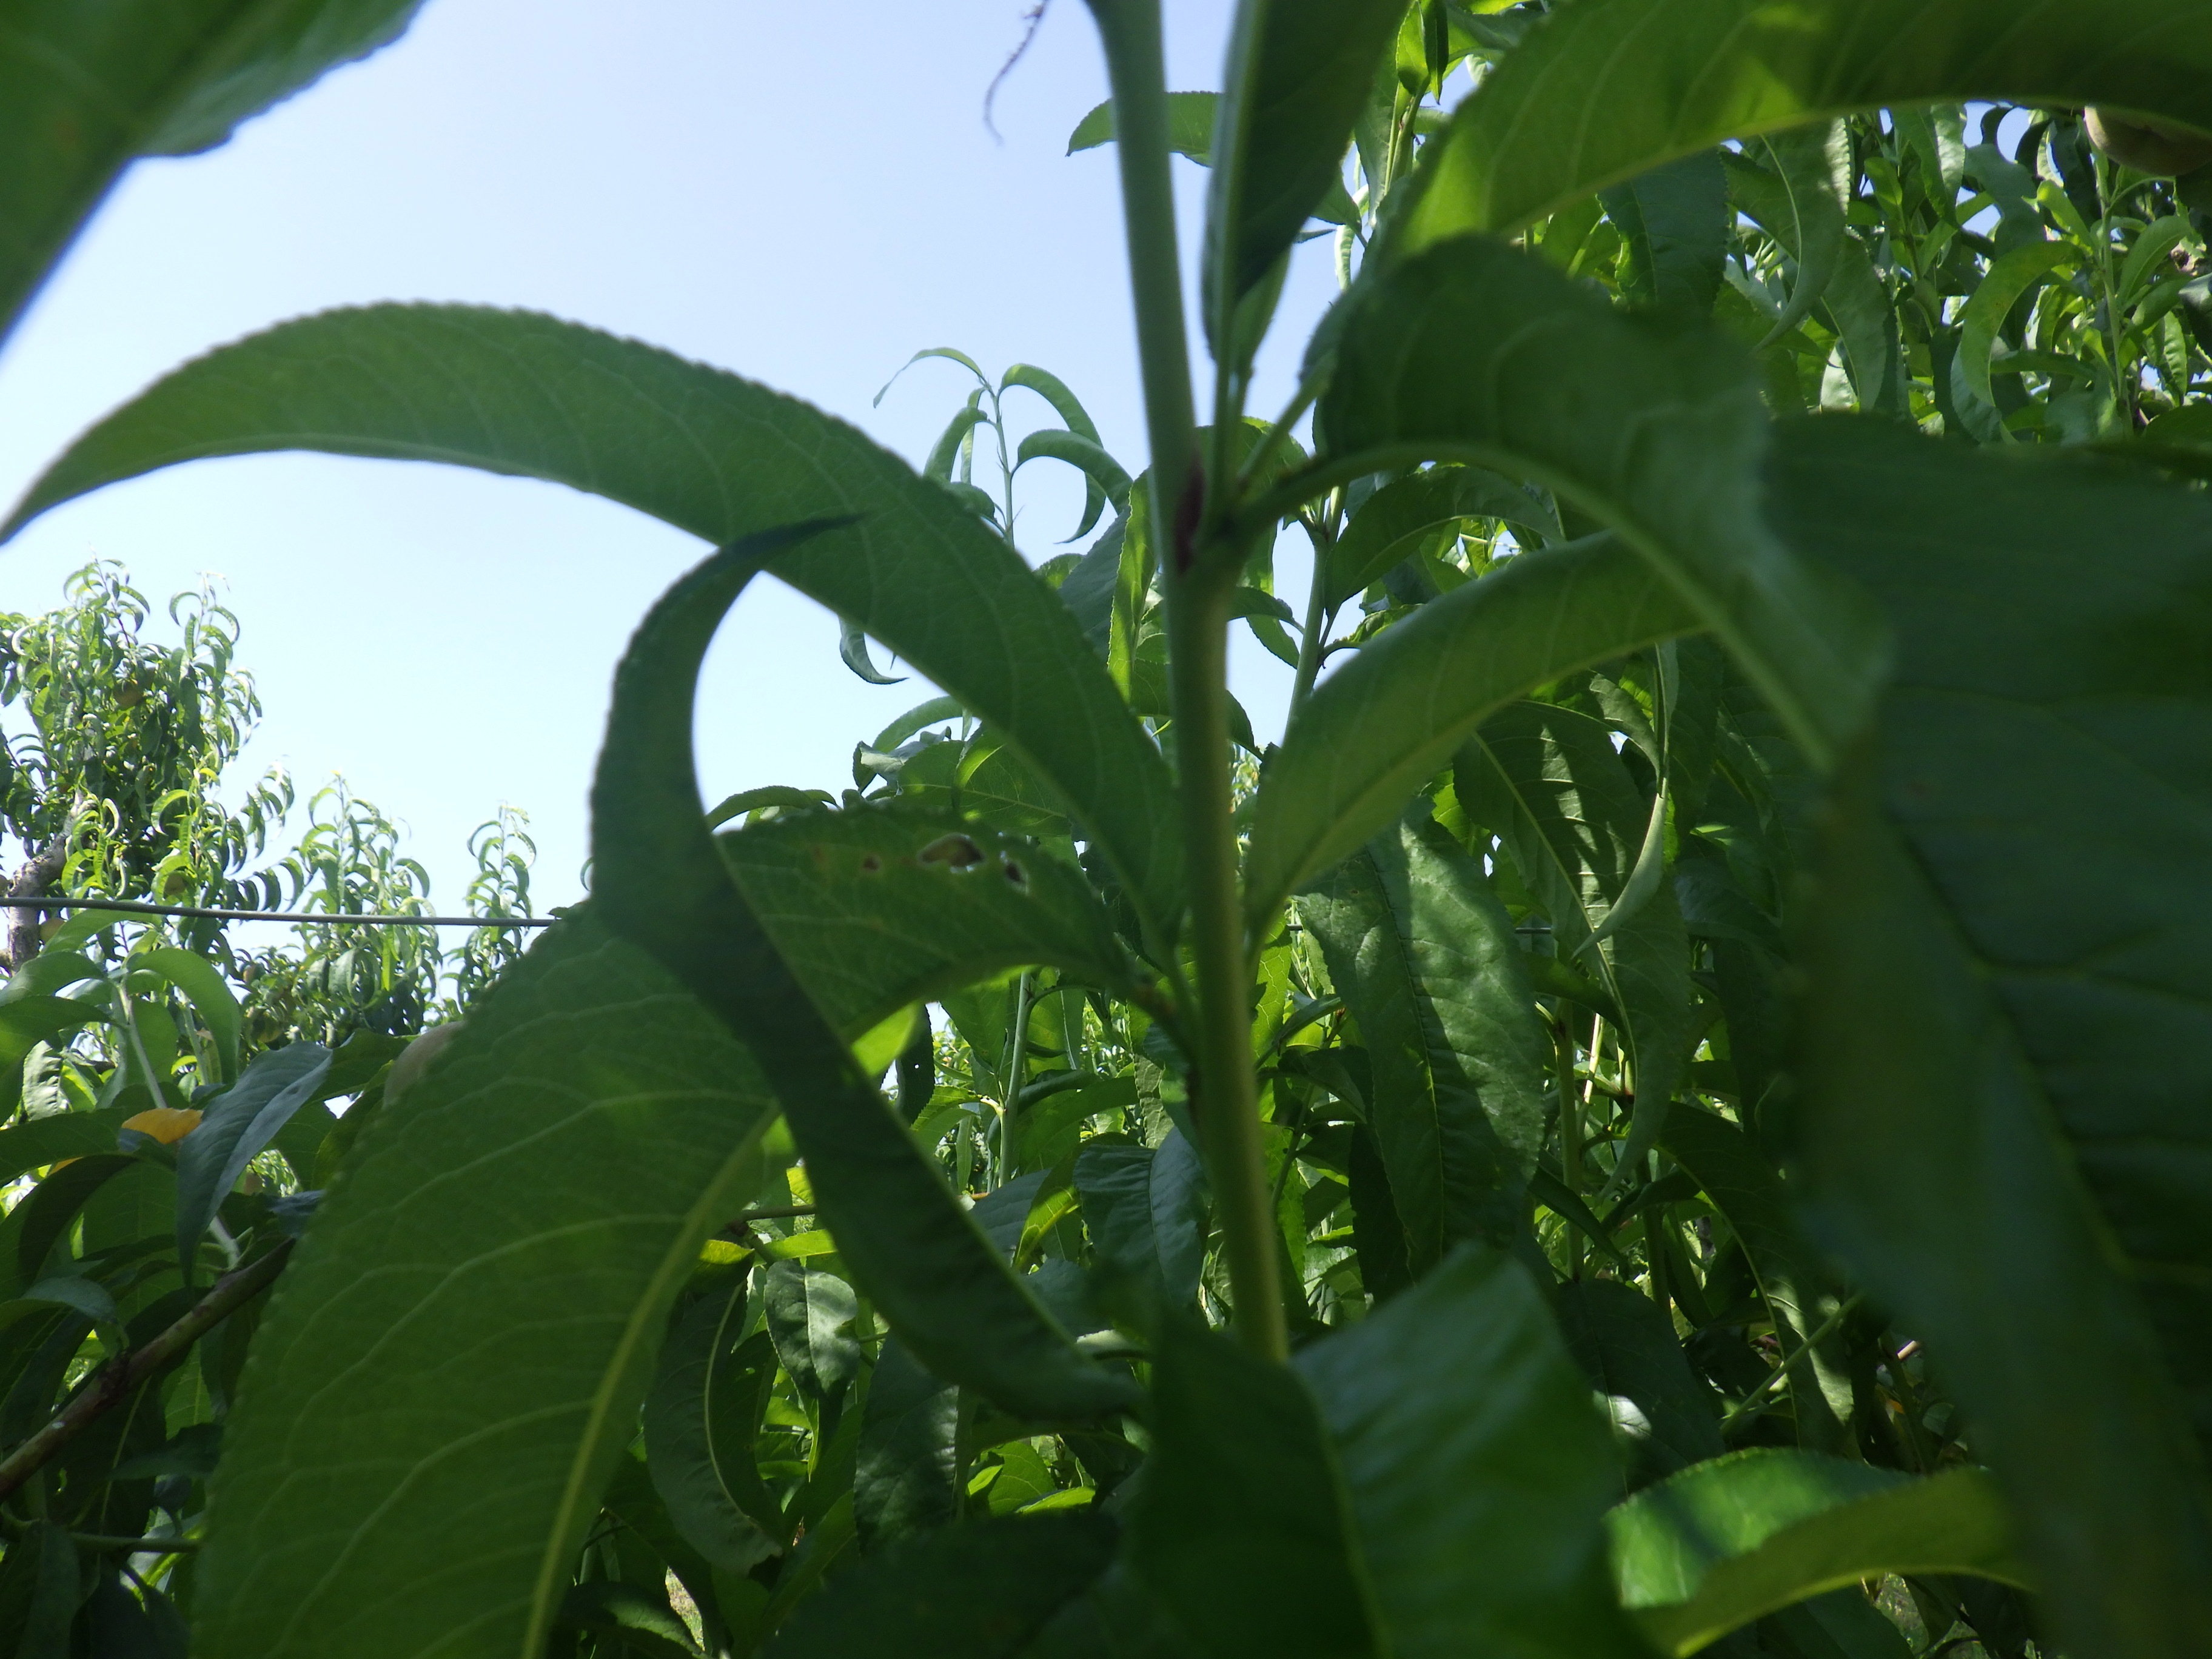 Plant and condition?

peach, shot hole disease
